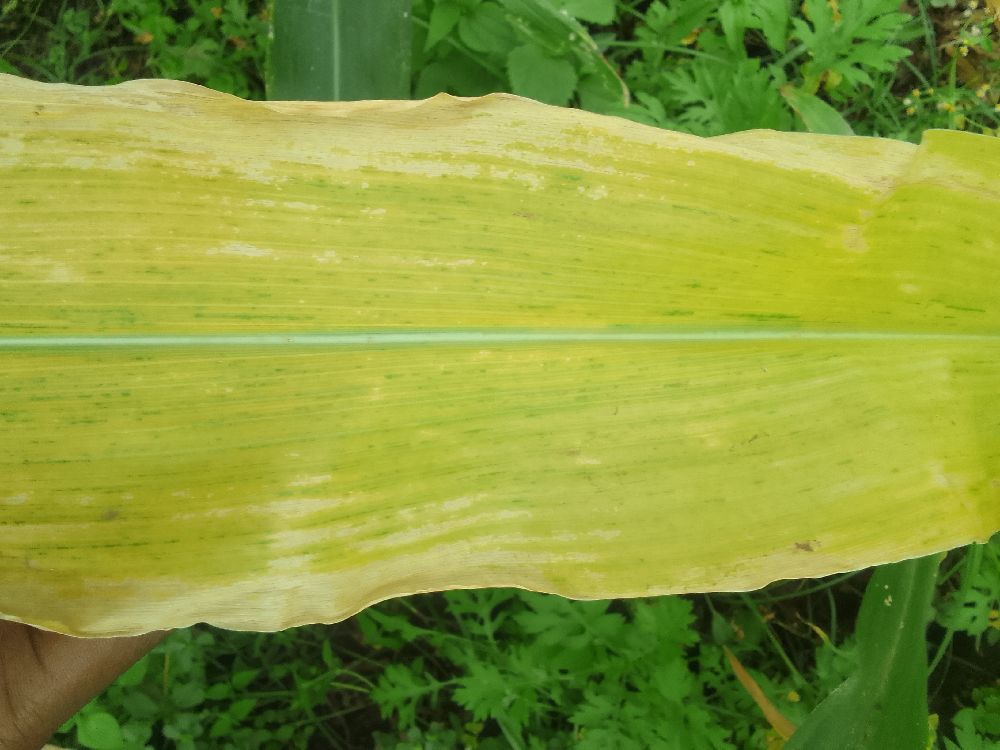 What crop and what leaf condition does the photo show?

maize, maize lethal necrosis
